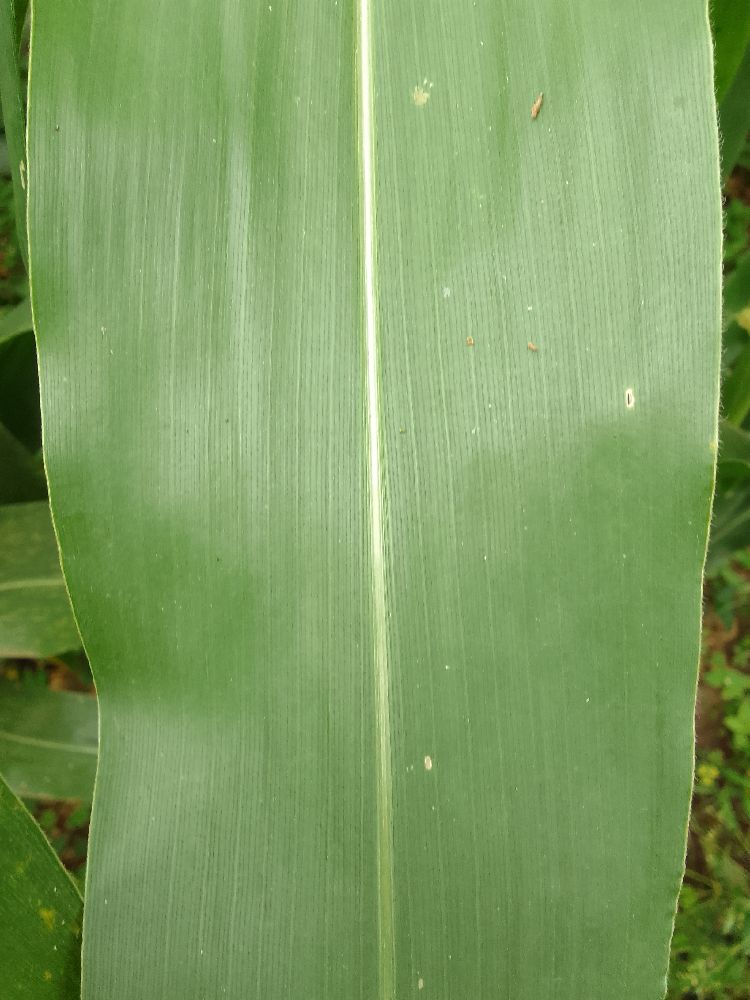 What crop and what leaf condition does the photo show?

maize, healthy
